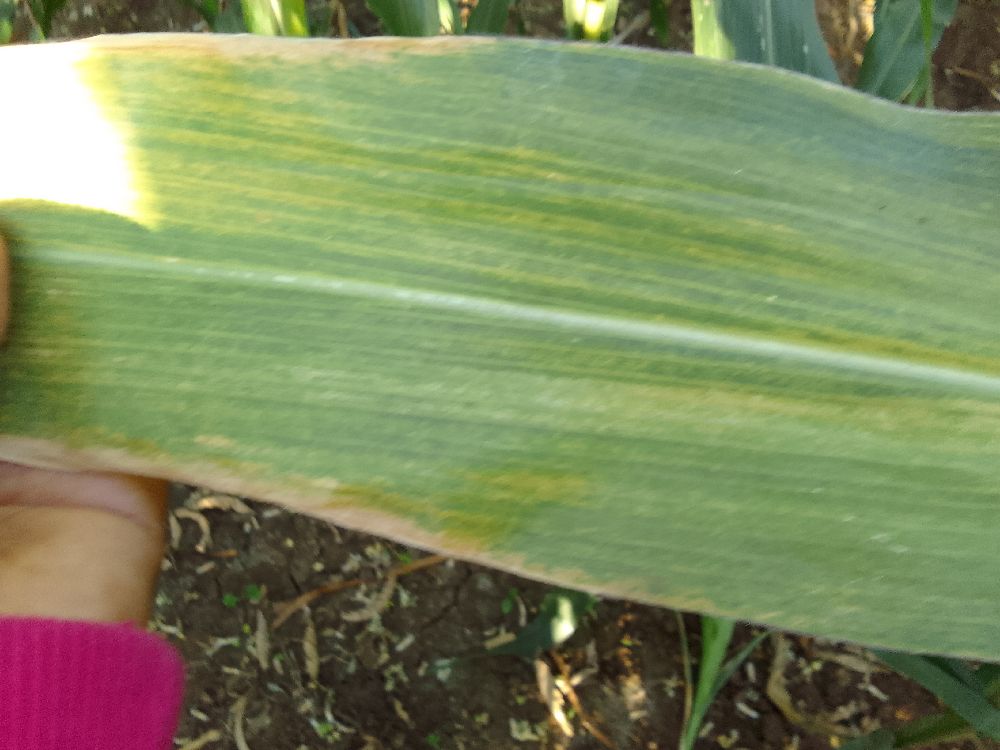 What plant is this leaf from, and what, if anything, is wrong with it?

maize, maize lethal necrosis
